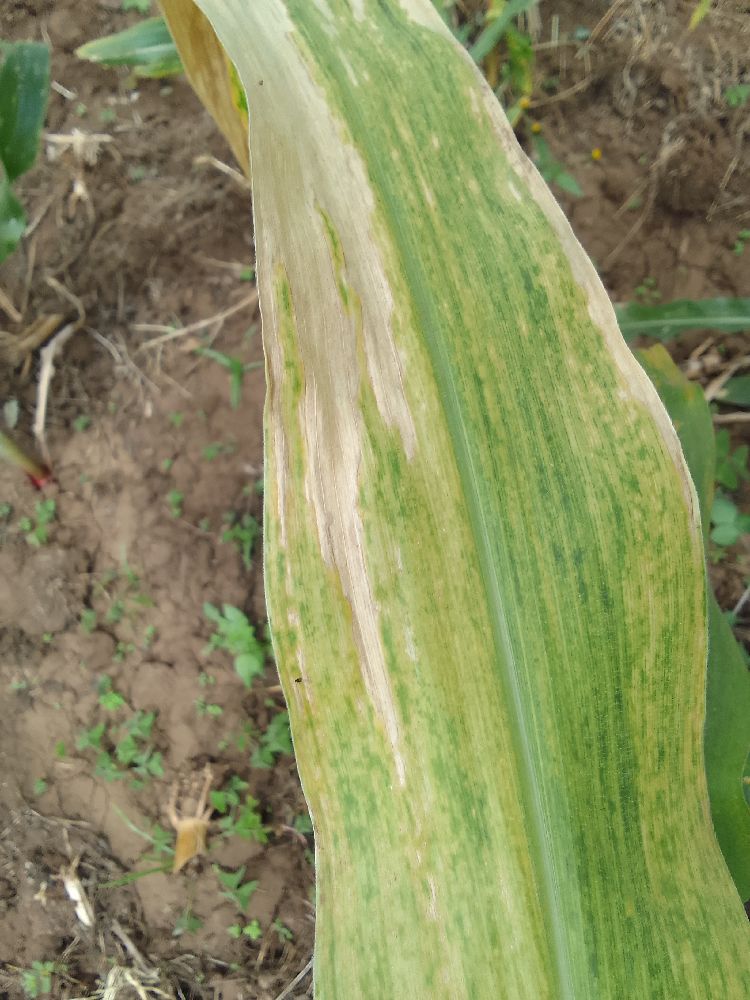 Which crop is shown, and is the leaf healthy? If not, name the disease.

maize, maize lethal necrosis
